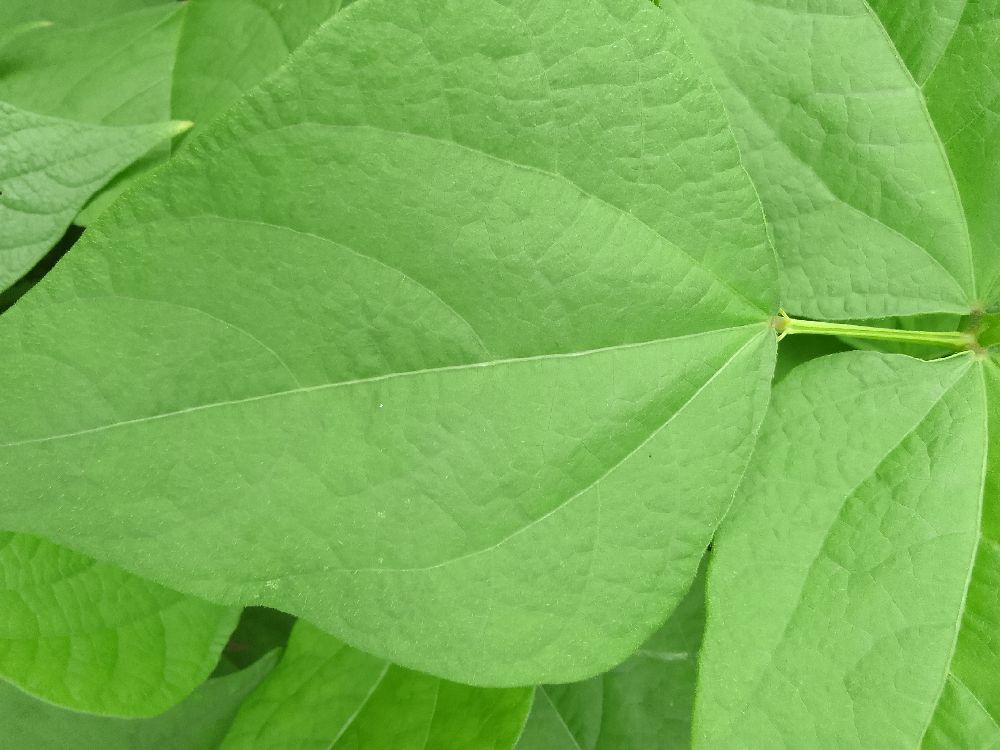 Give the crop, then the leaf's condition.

common bean, healthy
